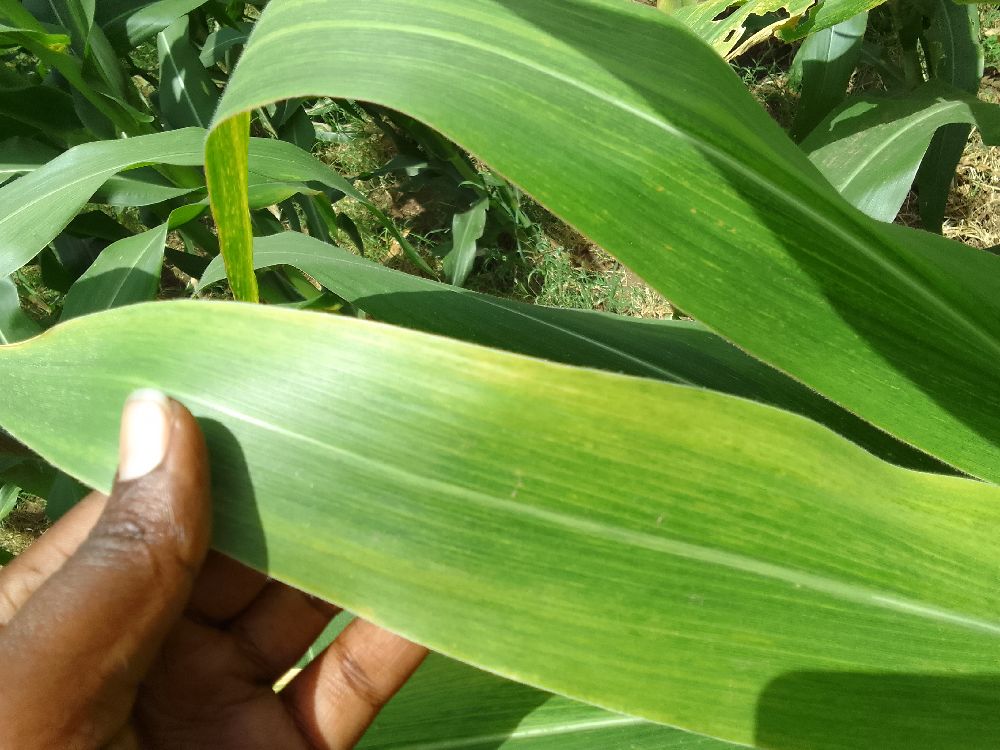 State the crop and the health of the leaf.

maize, maize lethal necrosis
